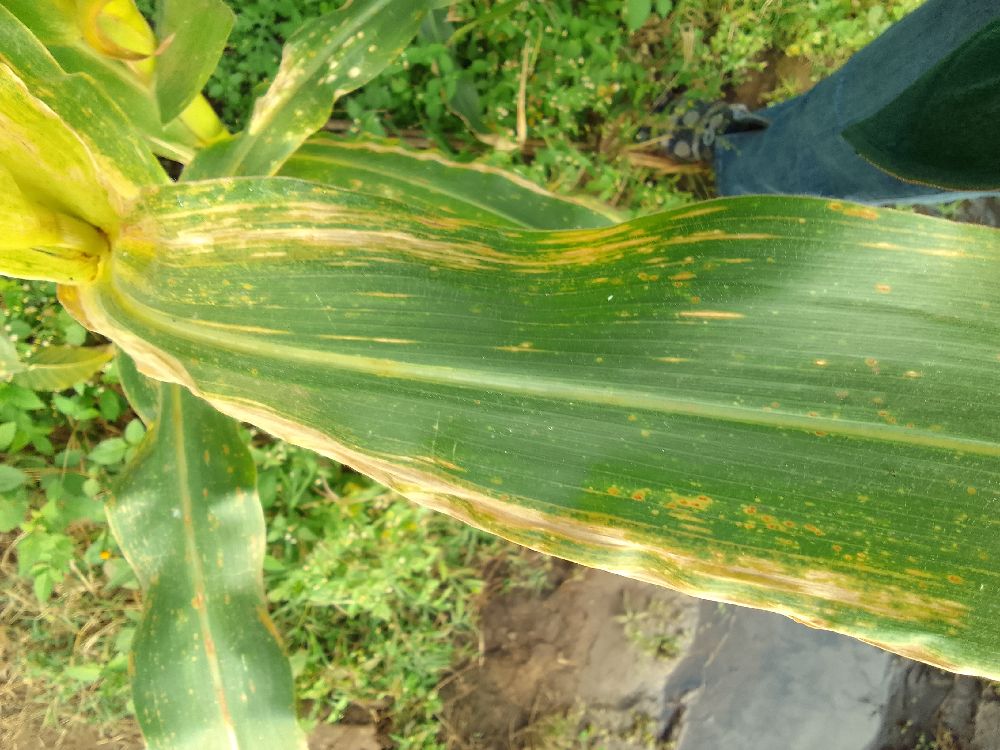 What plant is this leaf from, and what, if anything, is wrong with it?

maize, maize lethal necrosis
